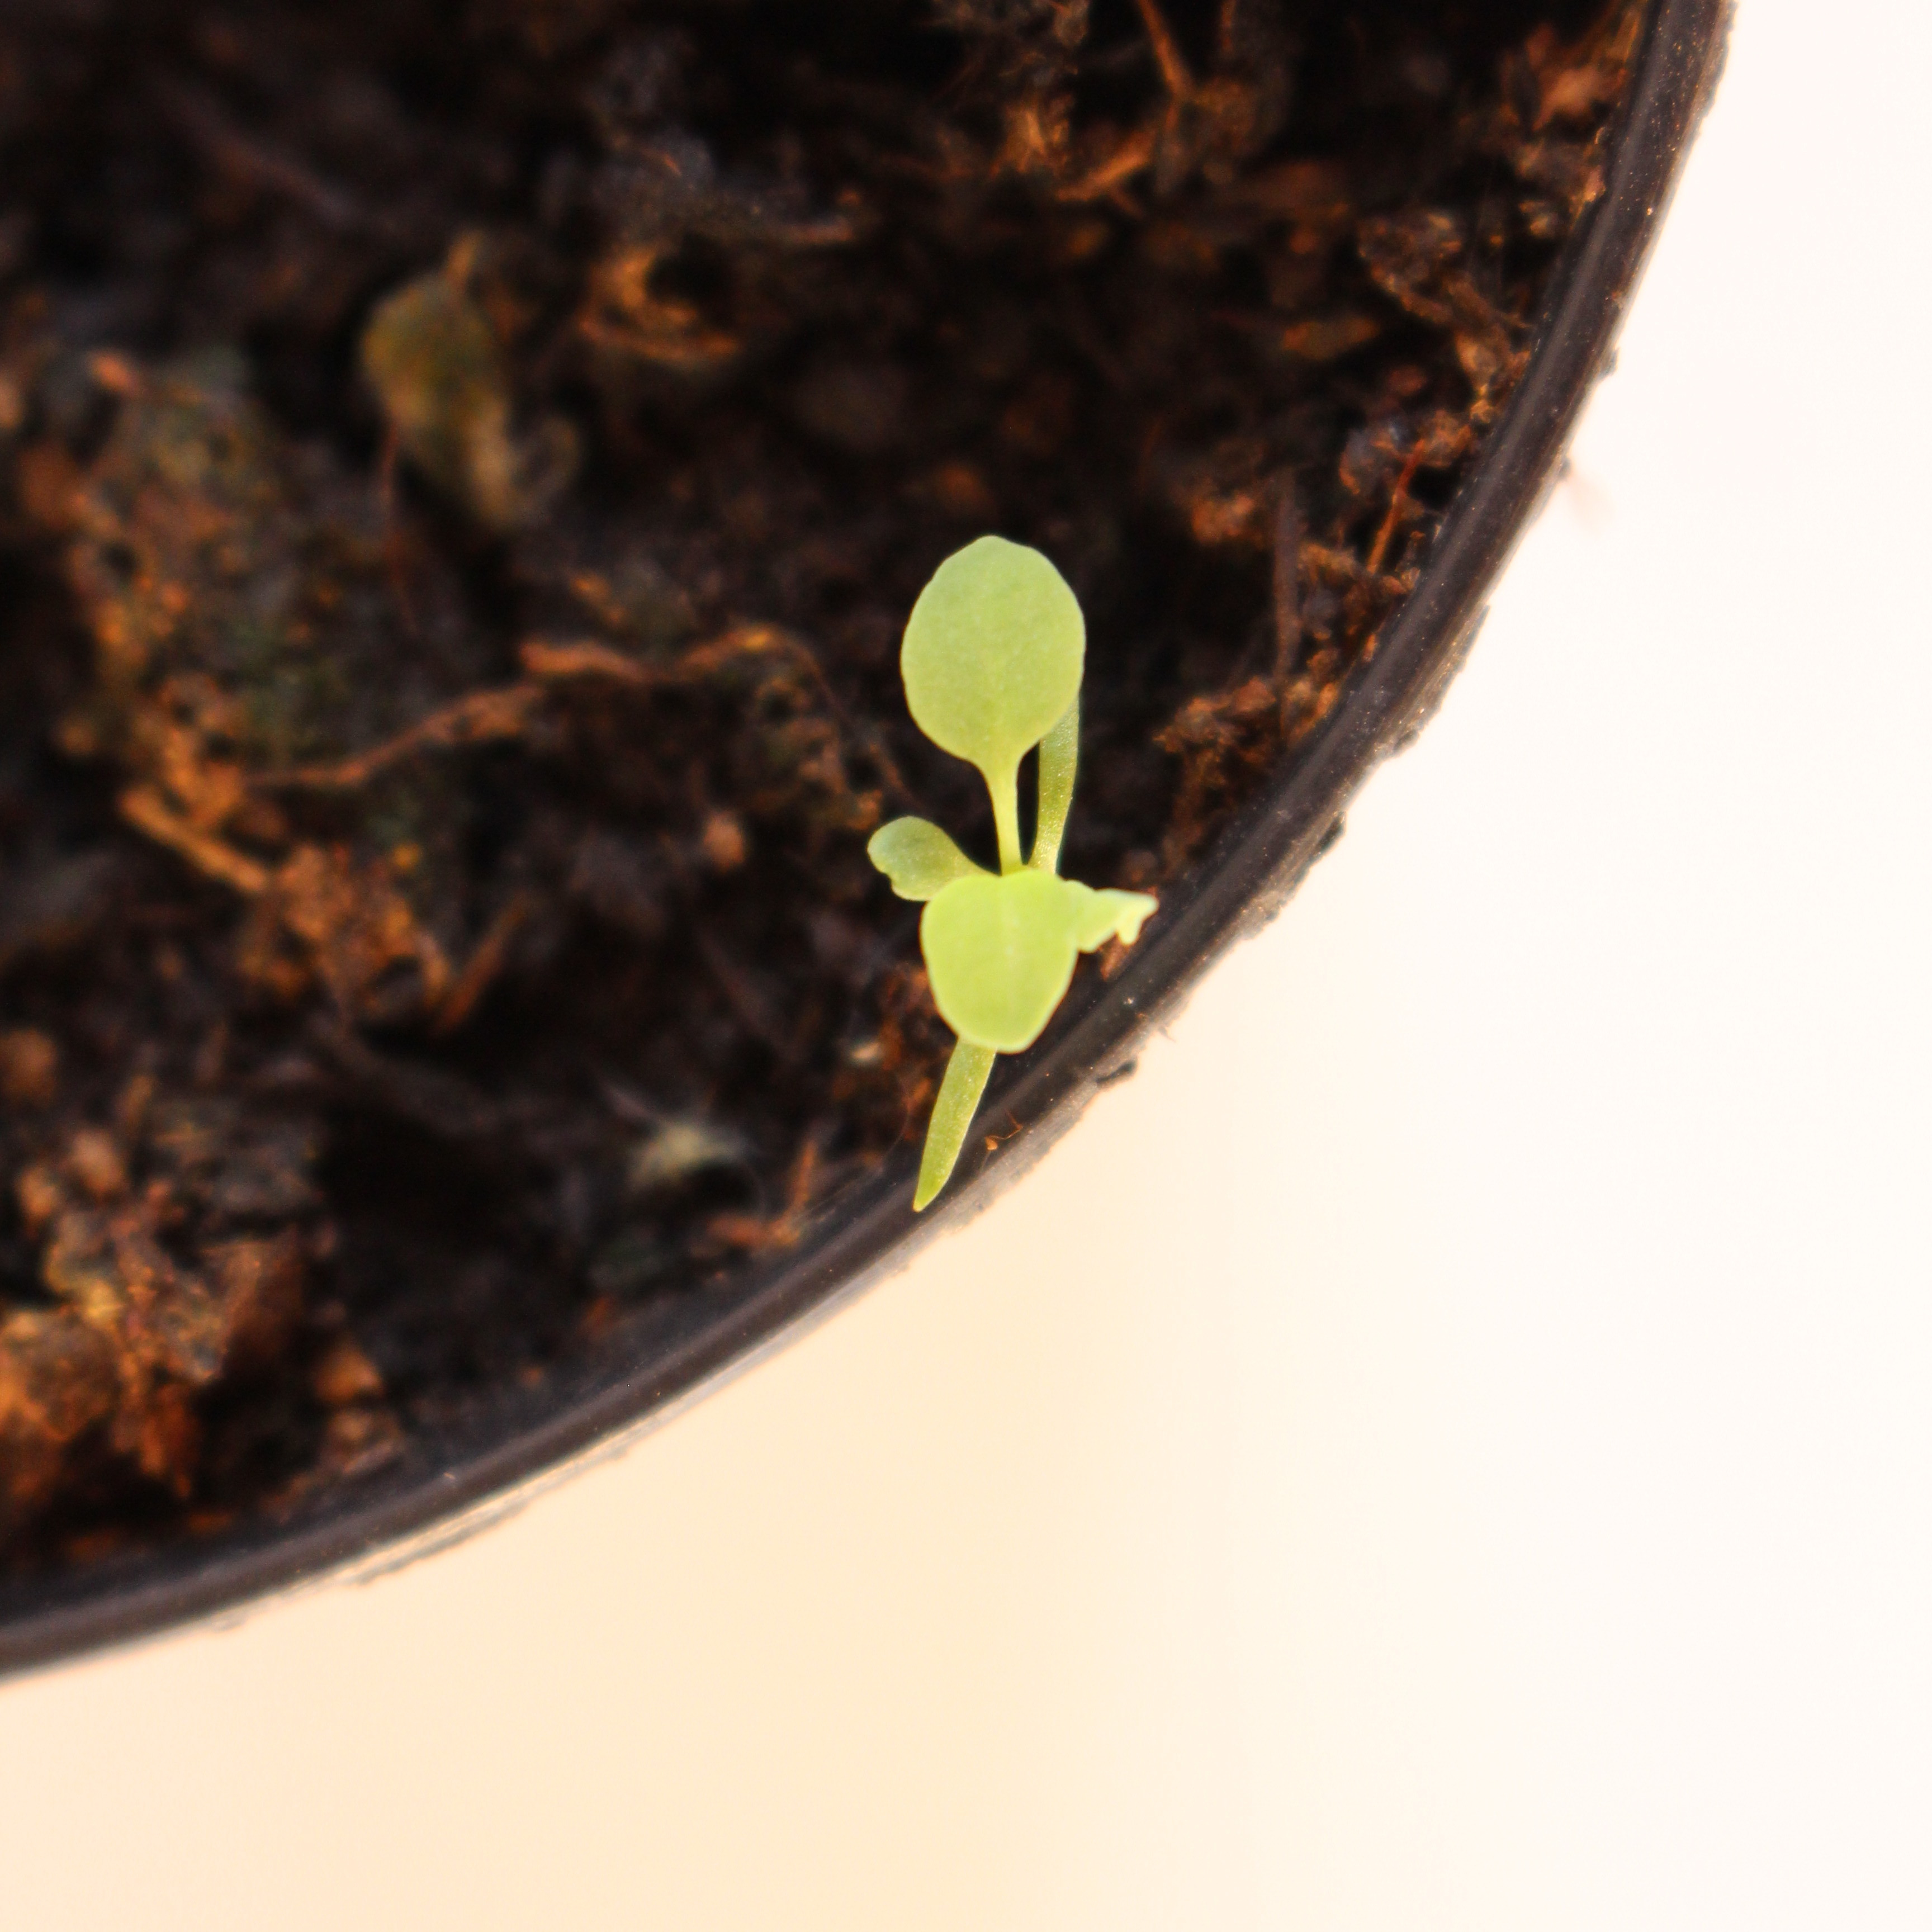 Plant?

Papaver rhoeas
